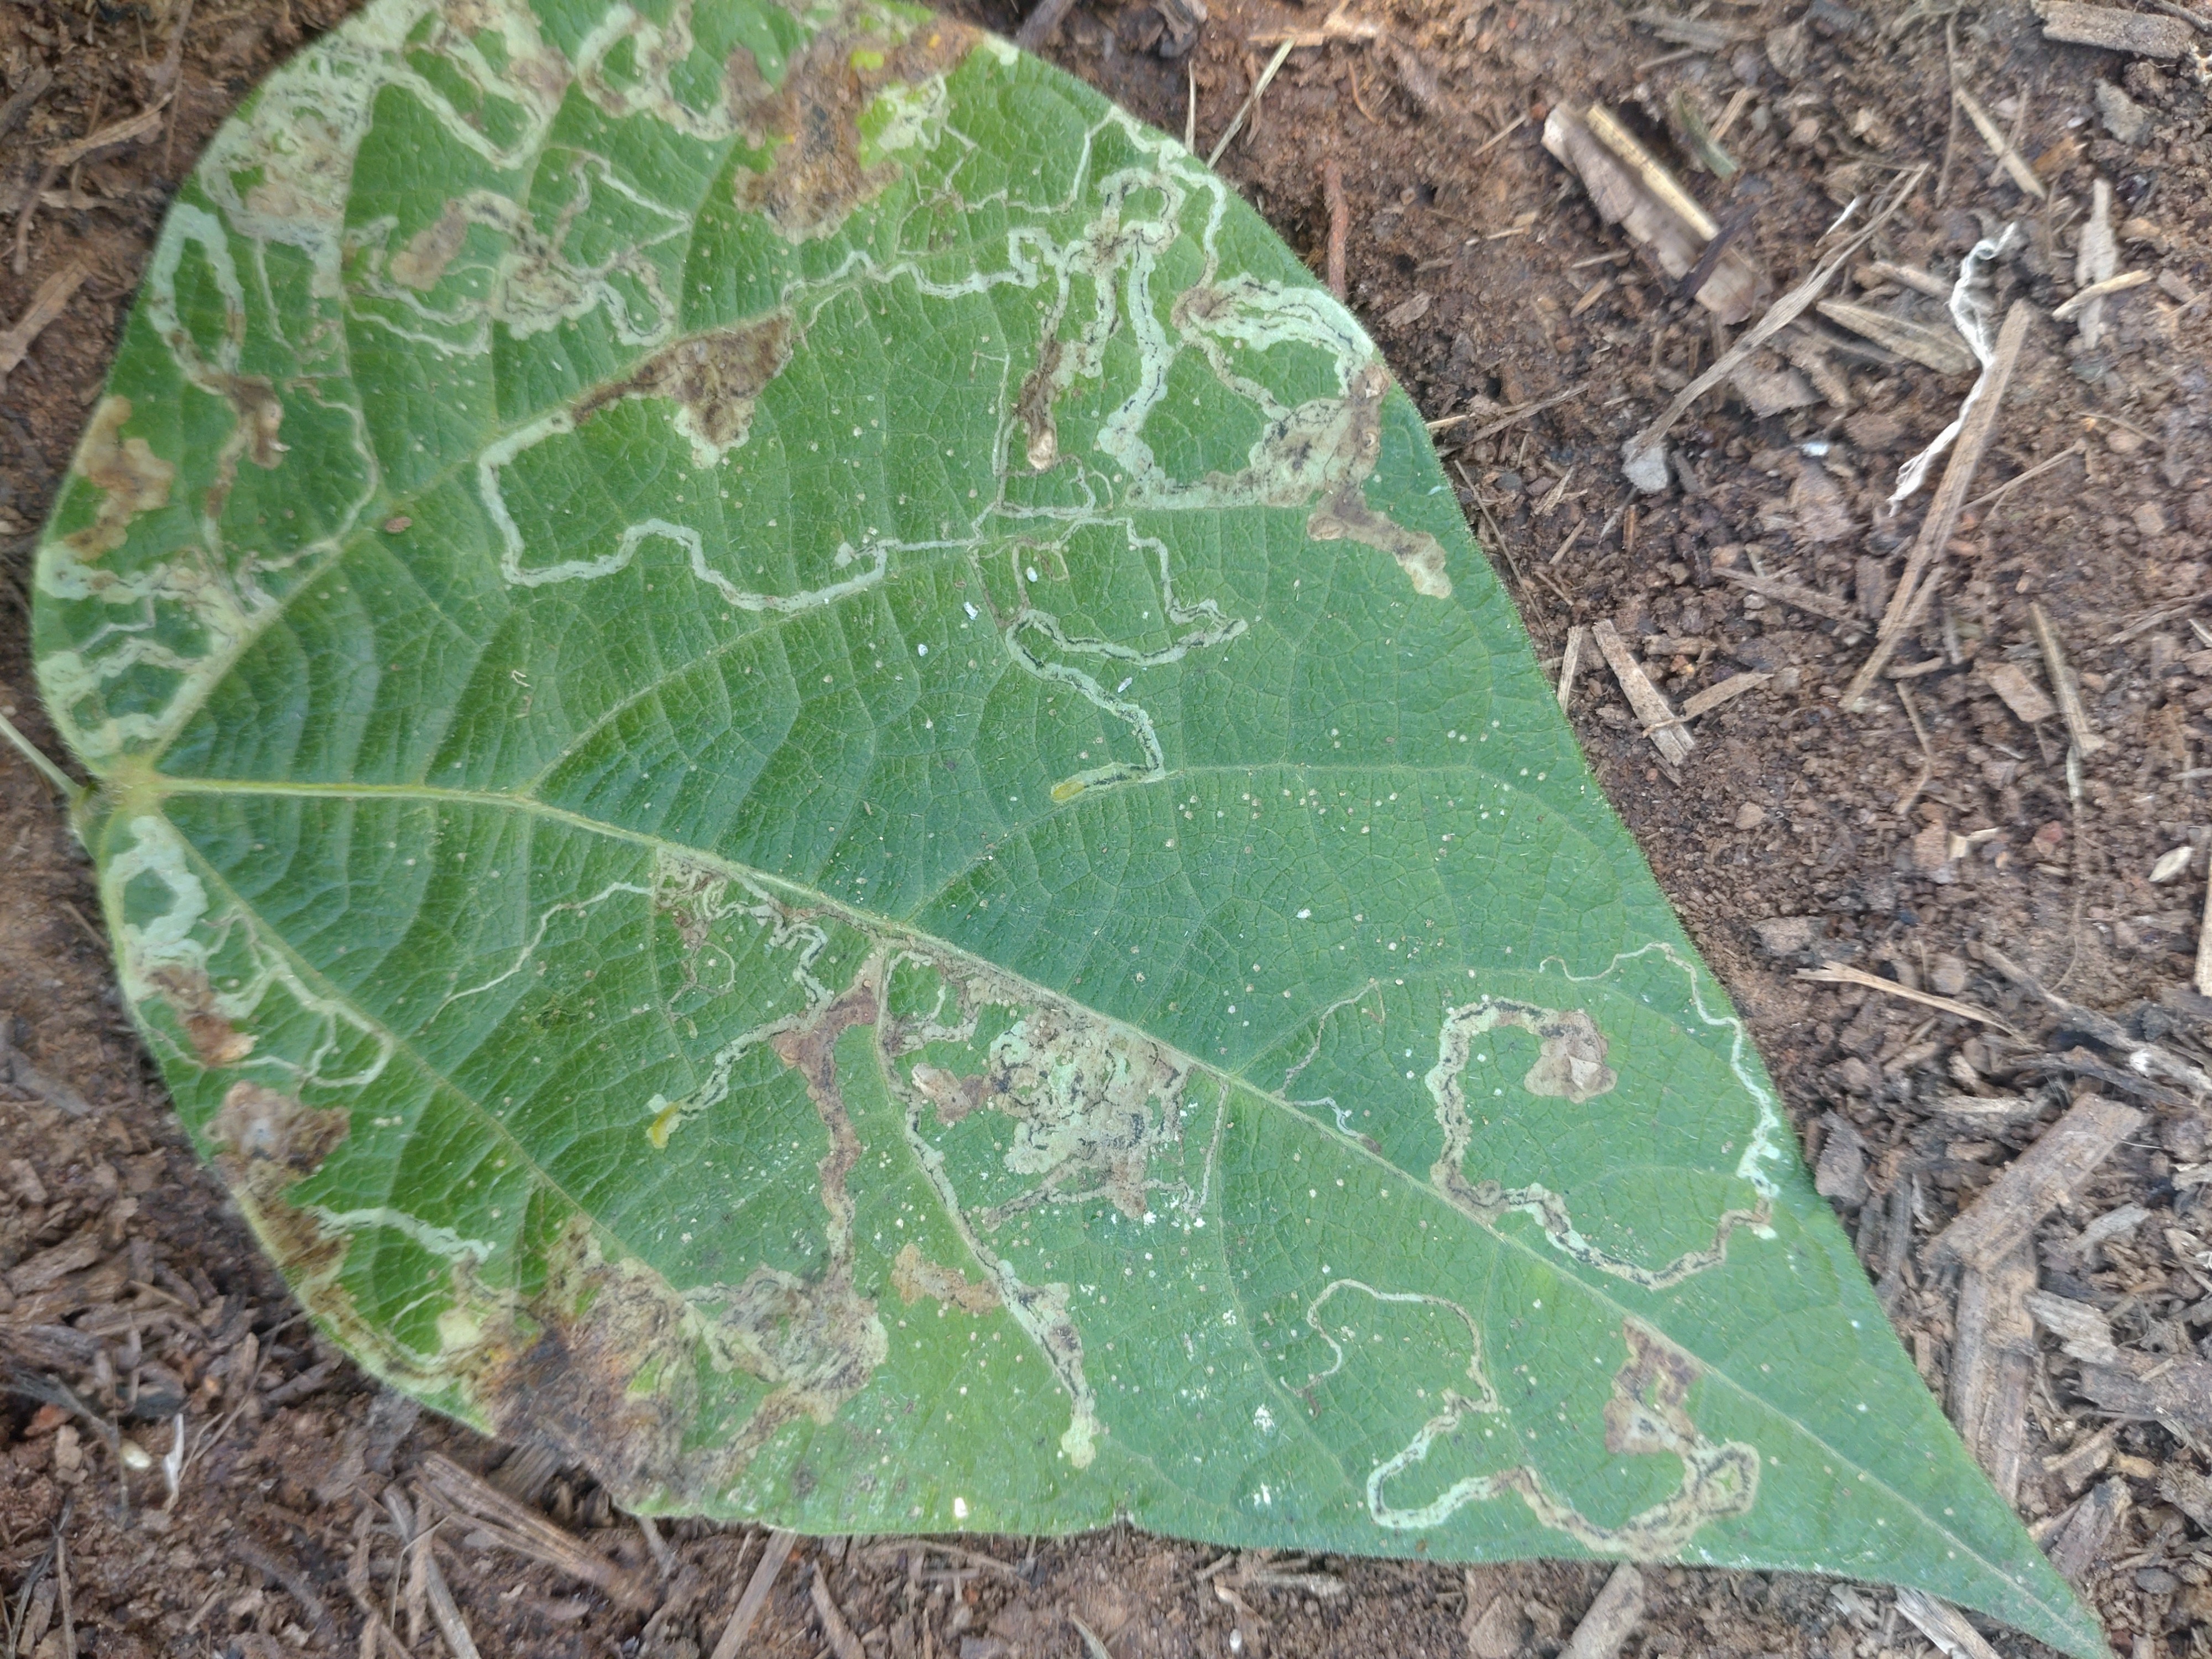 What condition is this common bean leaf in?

anthracnose
